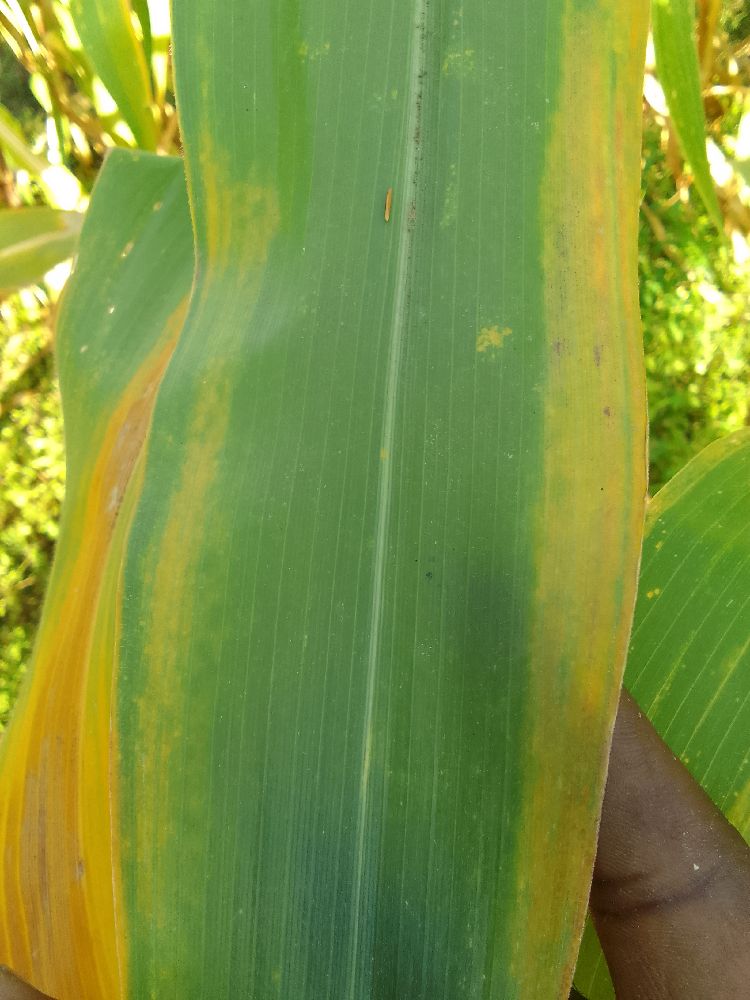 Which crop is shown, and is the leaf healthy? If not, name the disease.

maize, maize lethal necrosis
